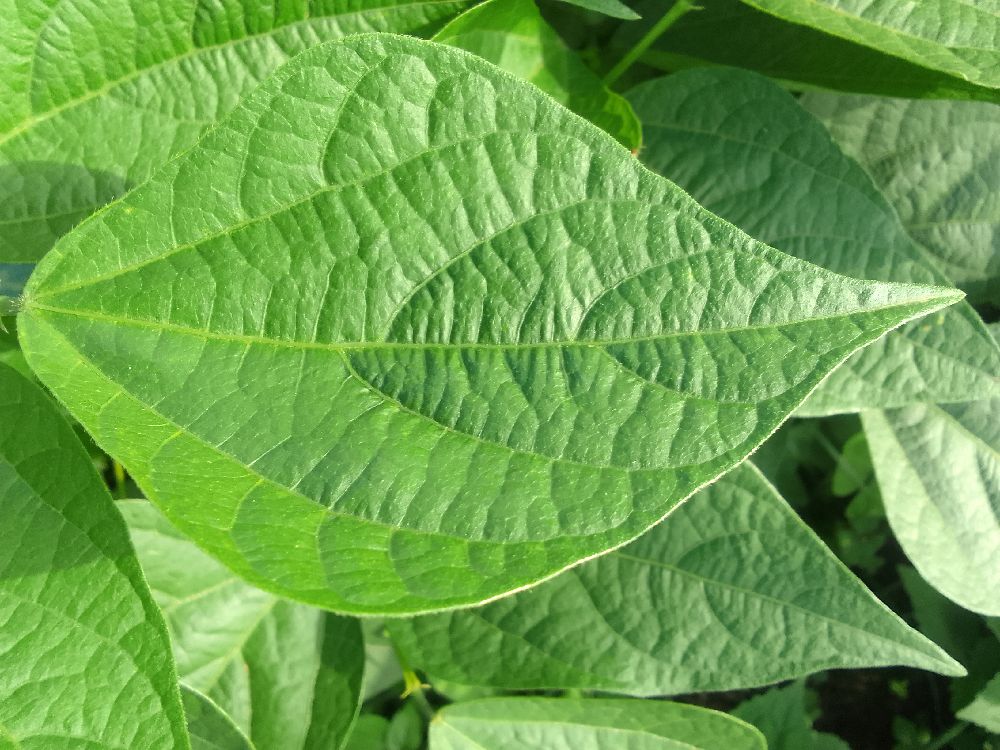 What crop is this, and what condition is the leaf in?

common bean, healthy
